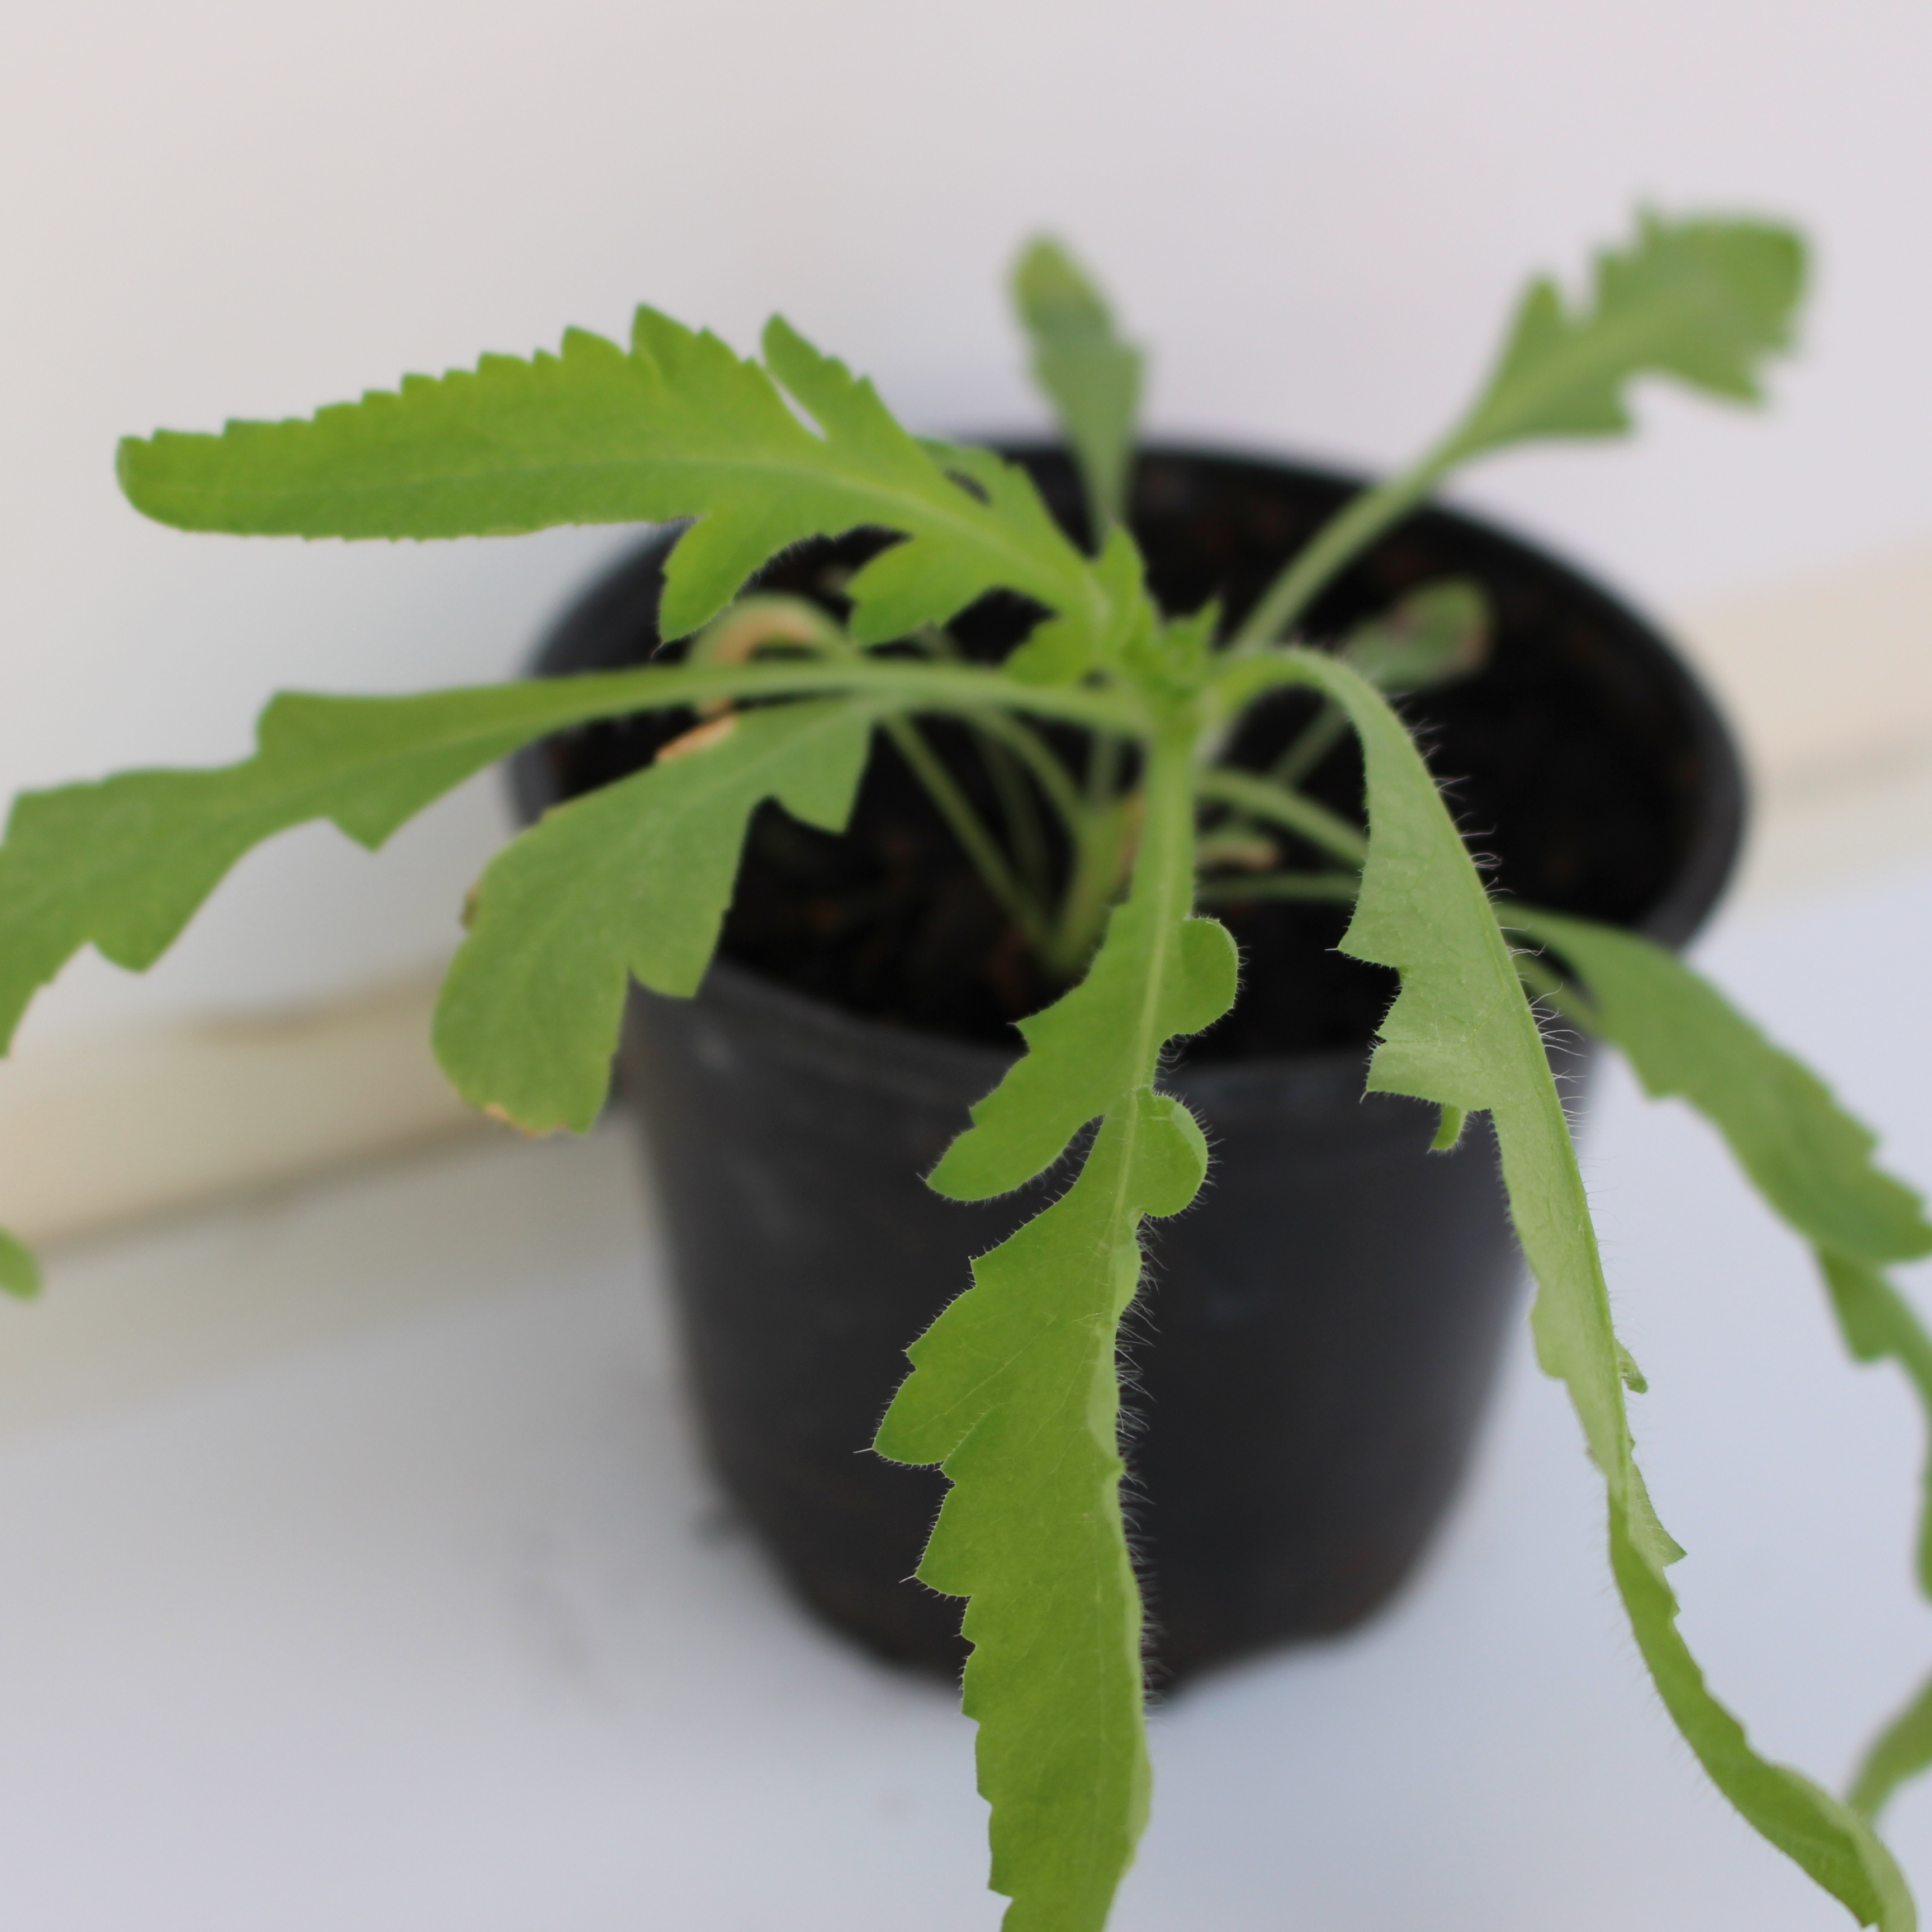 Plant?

Papaver rhoeas
